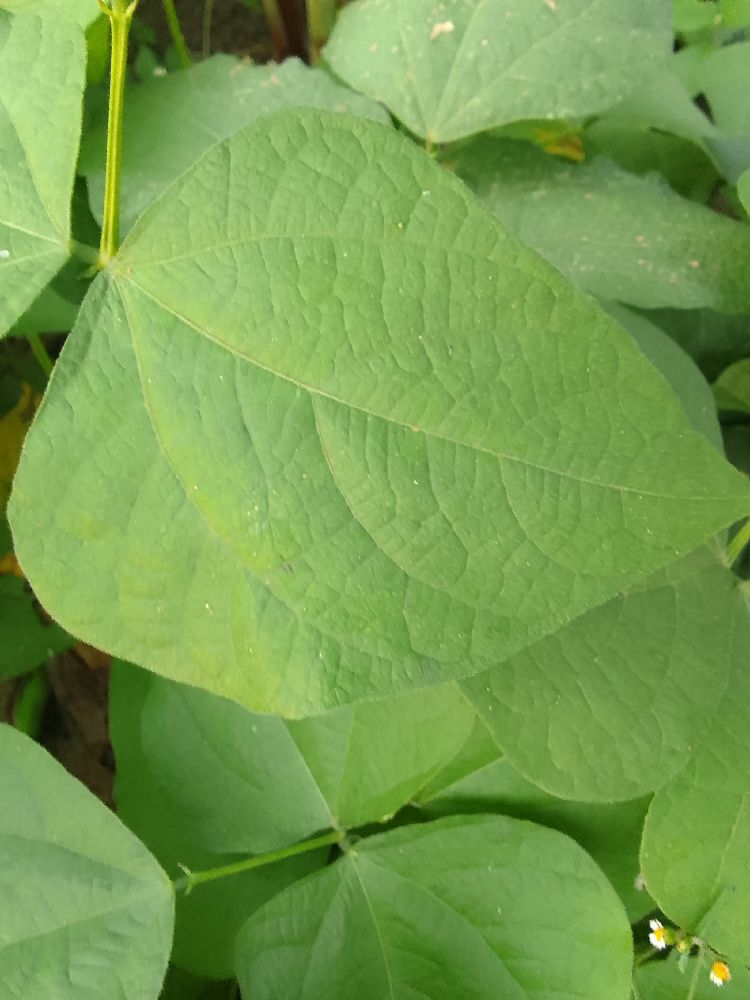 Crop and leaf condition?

common bean, healthy
